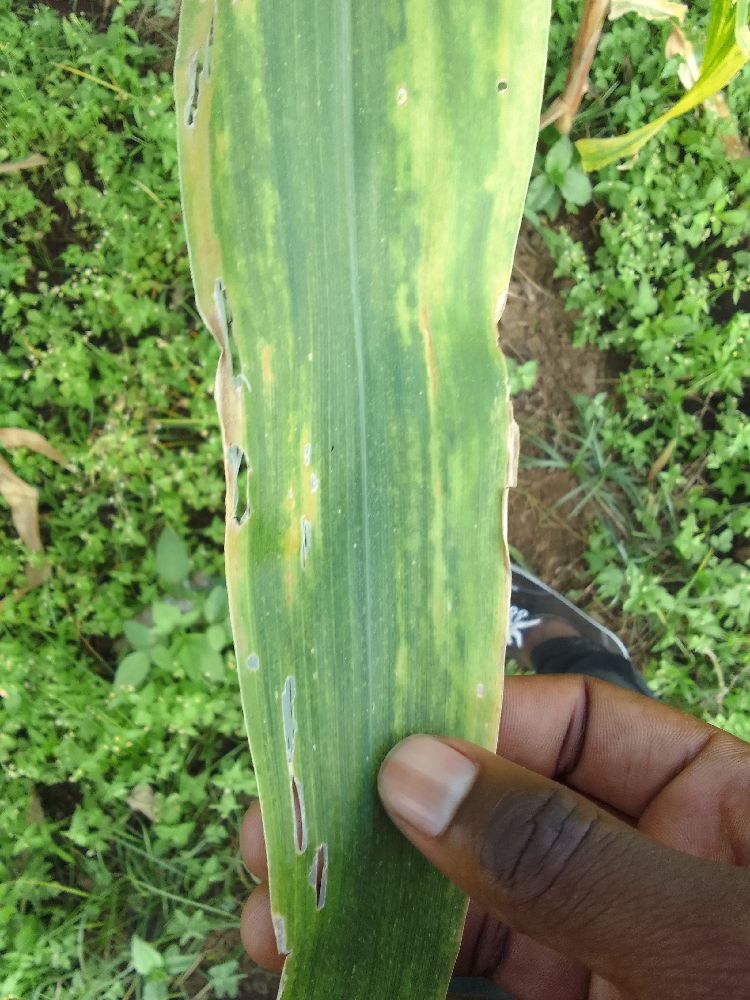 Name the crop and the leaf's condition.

maize, maize lethal necrosis
